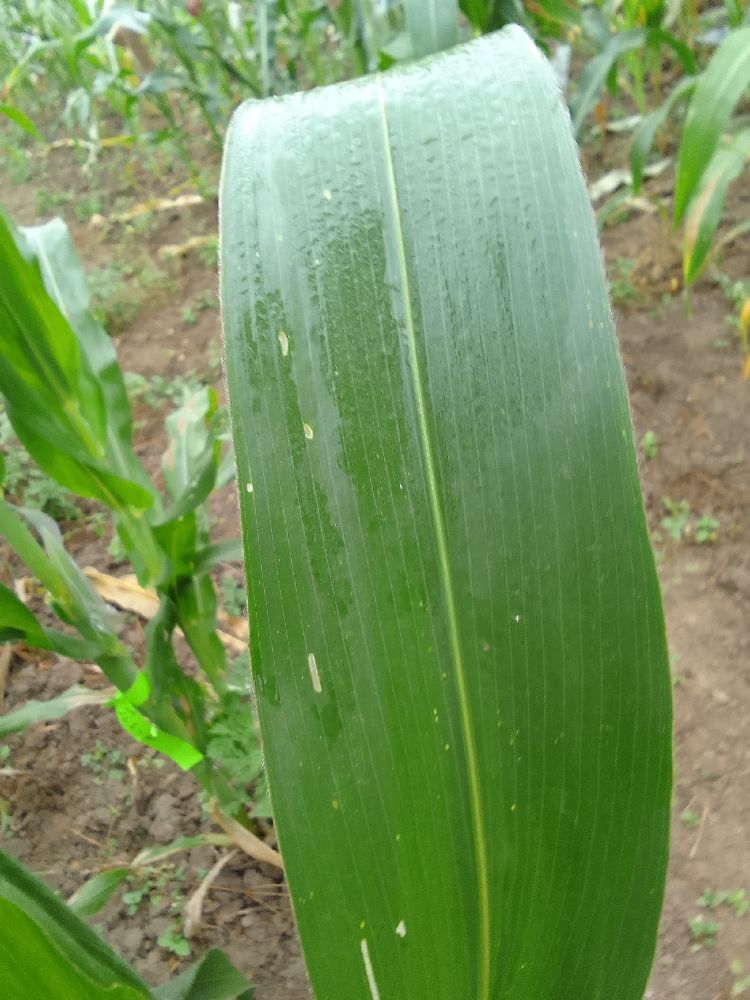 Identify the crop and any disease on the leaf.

maize, healthy
